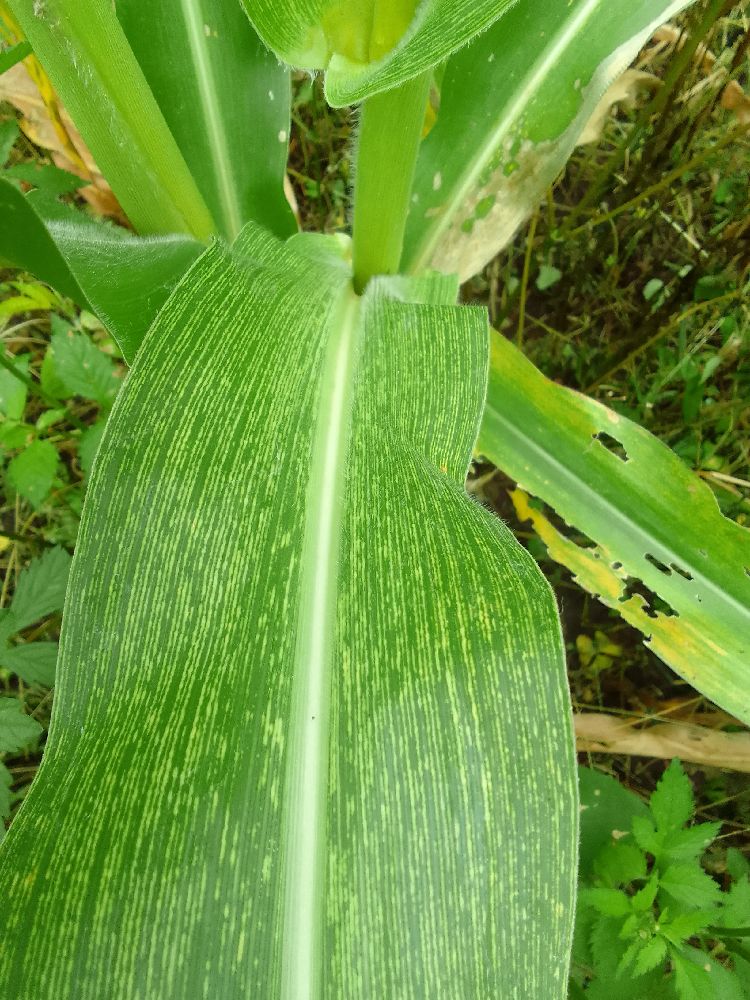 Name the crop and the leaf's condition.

maize, maize streak virus
